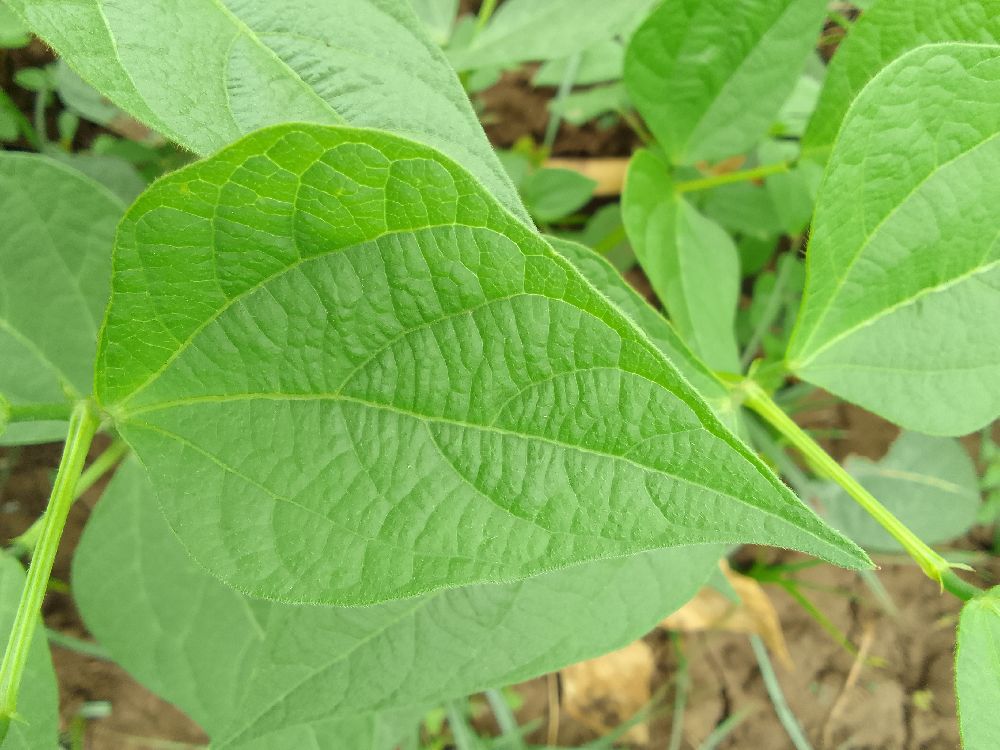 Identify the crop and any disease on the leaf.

common bean, healthy
